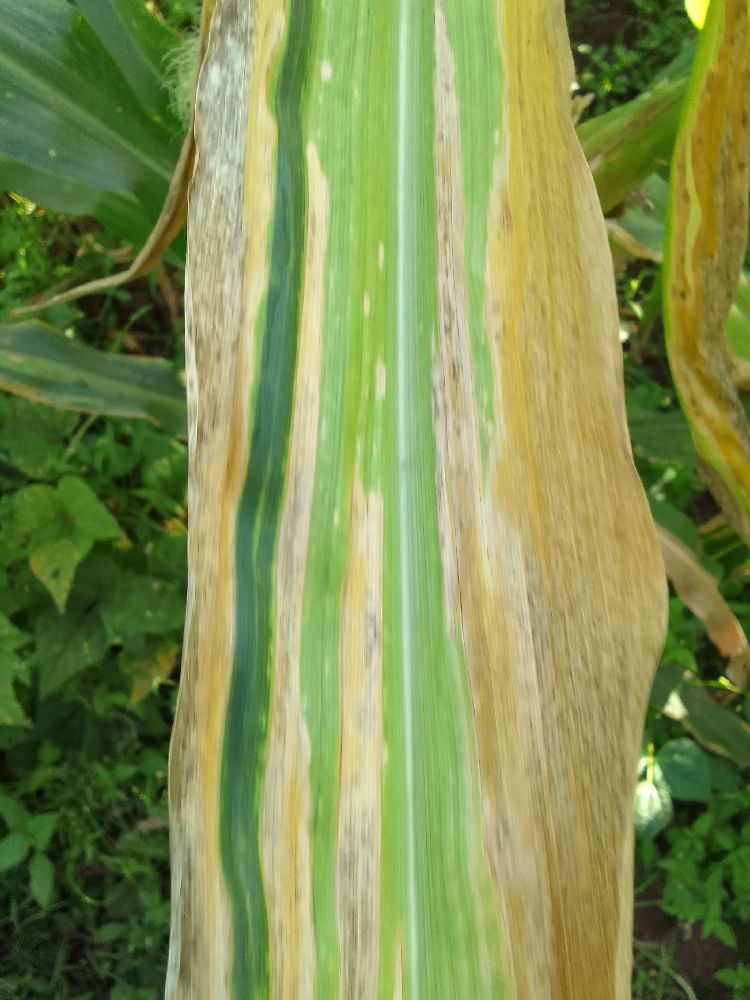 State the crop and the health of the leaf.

maize, maize lethal necrosis
